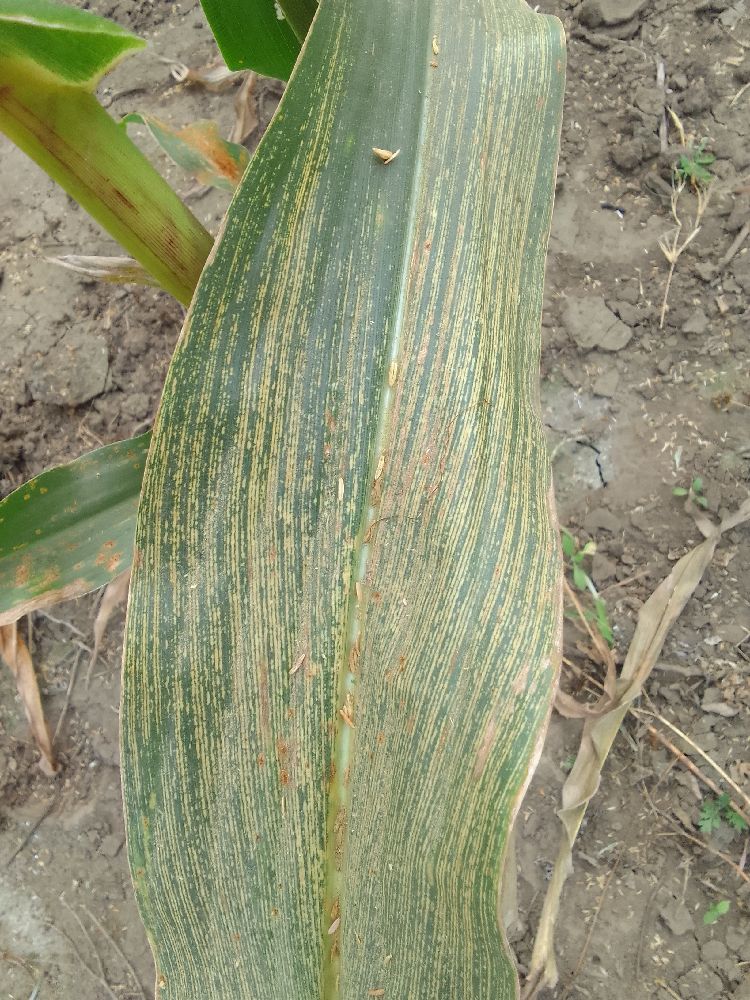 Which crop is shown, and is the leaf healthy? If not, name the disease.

maize, maize streak virus
